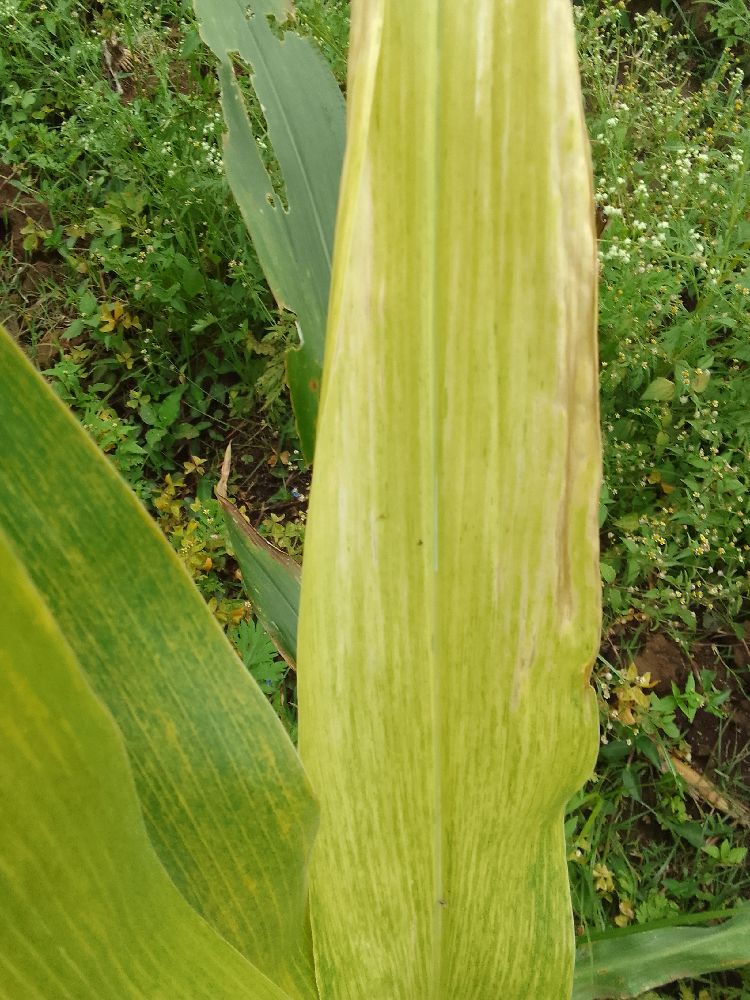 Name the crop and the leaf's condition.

maize, maize lethal necrosis
